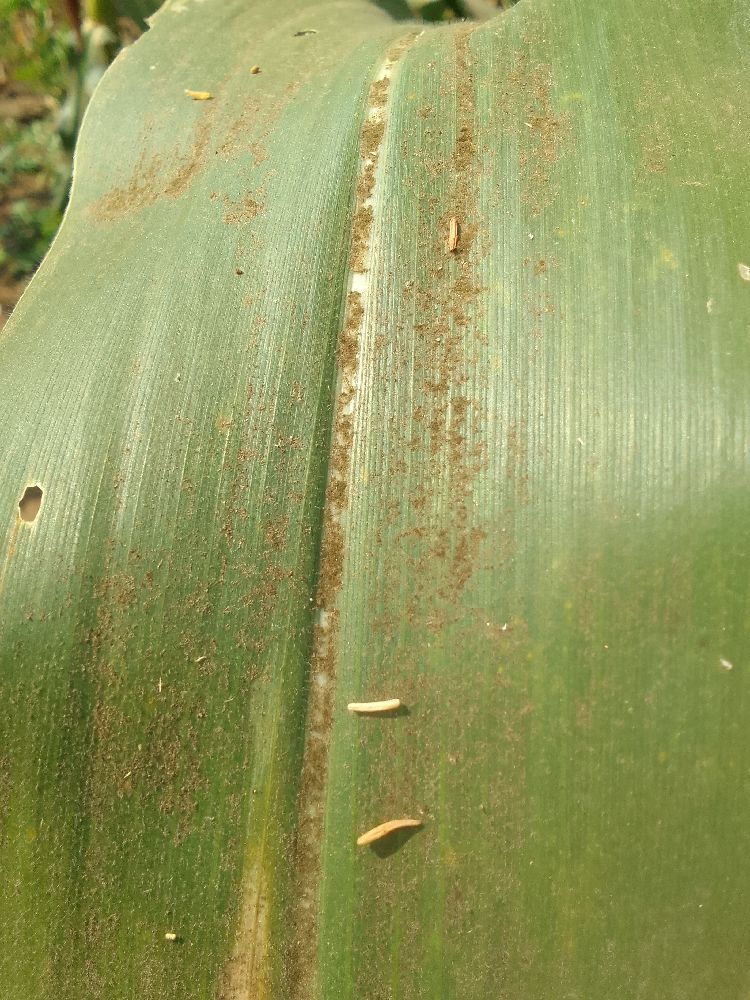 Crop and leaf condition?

maize, healthy
